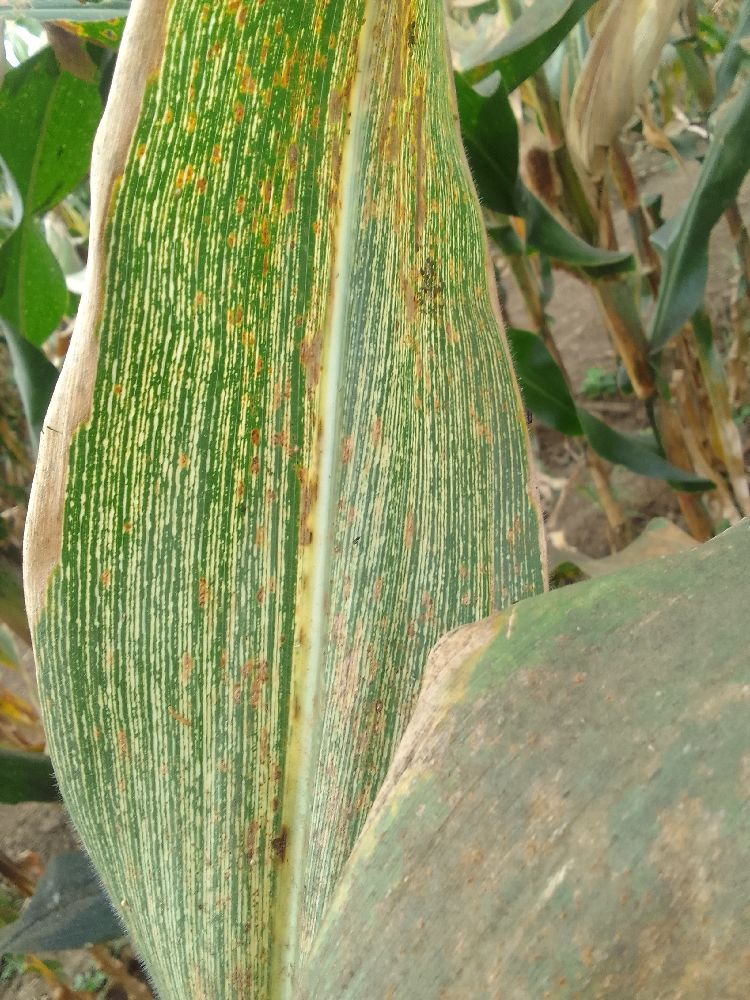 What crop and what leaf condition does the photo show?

maize, maize streak virus
